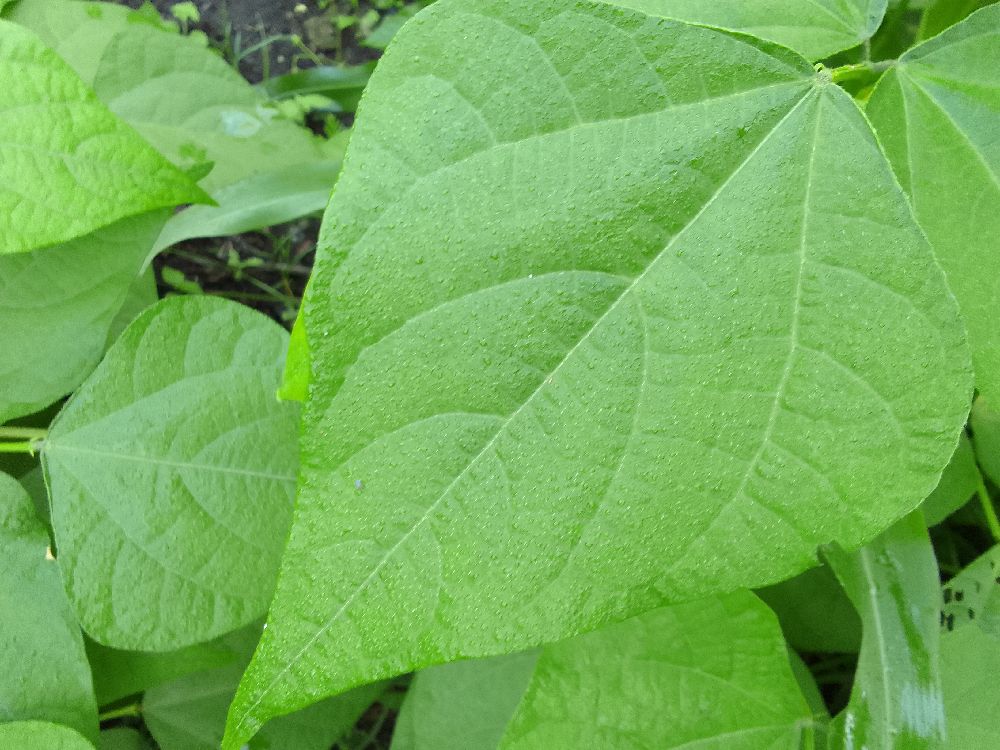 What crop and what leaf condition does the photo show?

common bean, healthy
